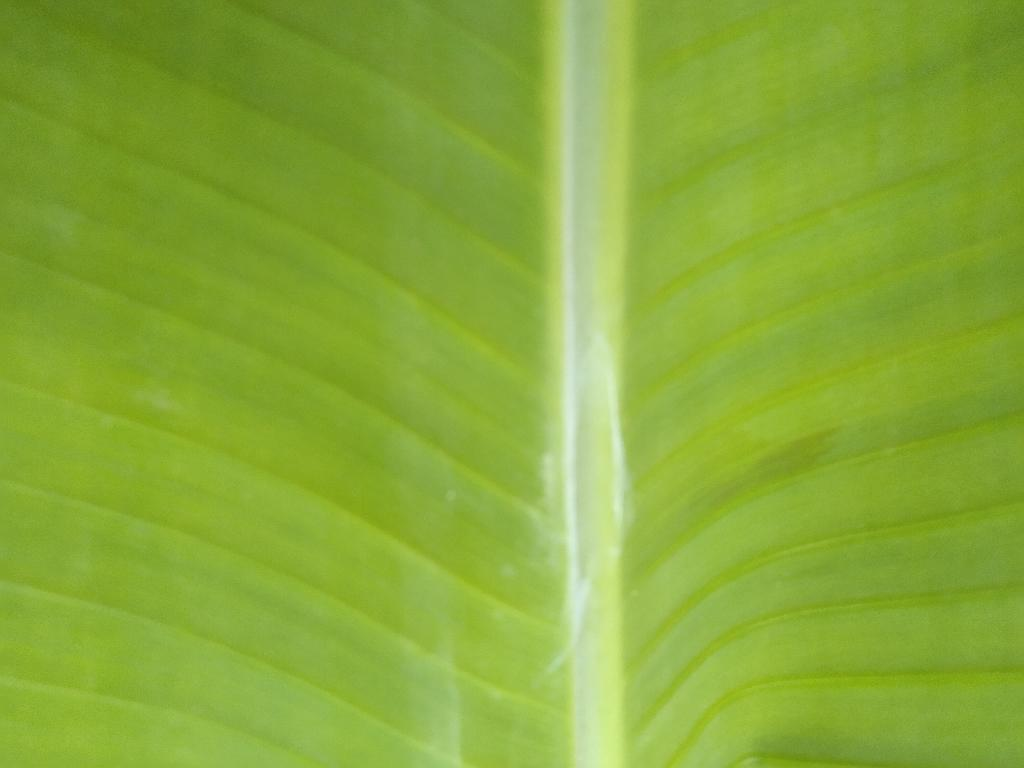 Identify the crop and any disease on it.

banana, healthy
